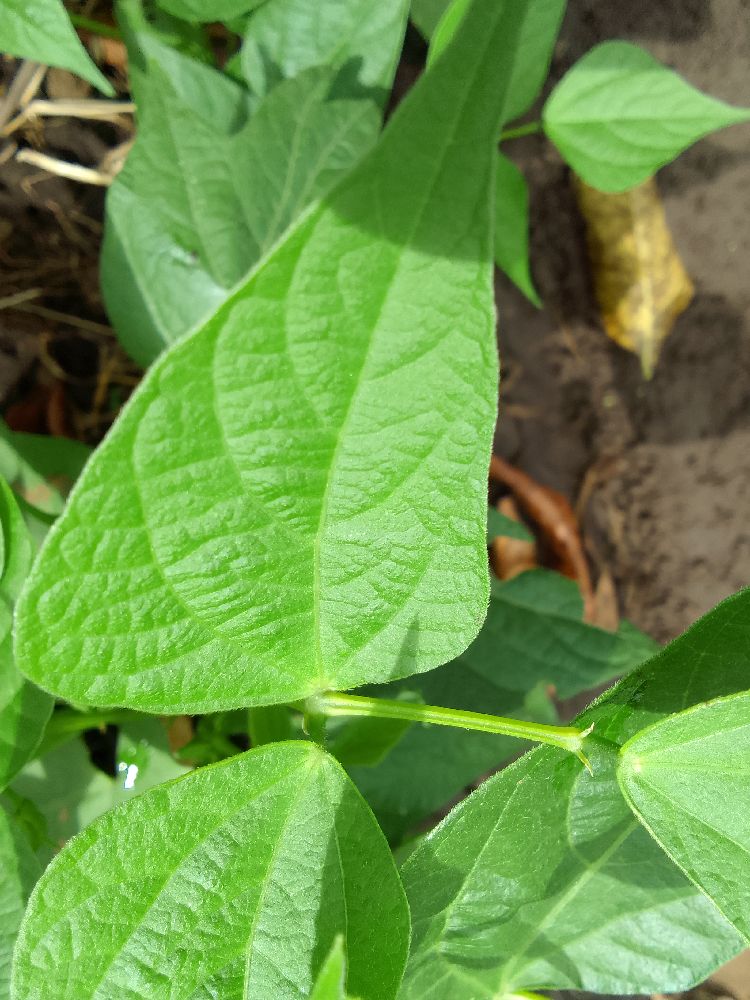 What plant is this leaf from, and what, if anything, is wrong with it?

common bean, healthy
